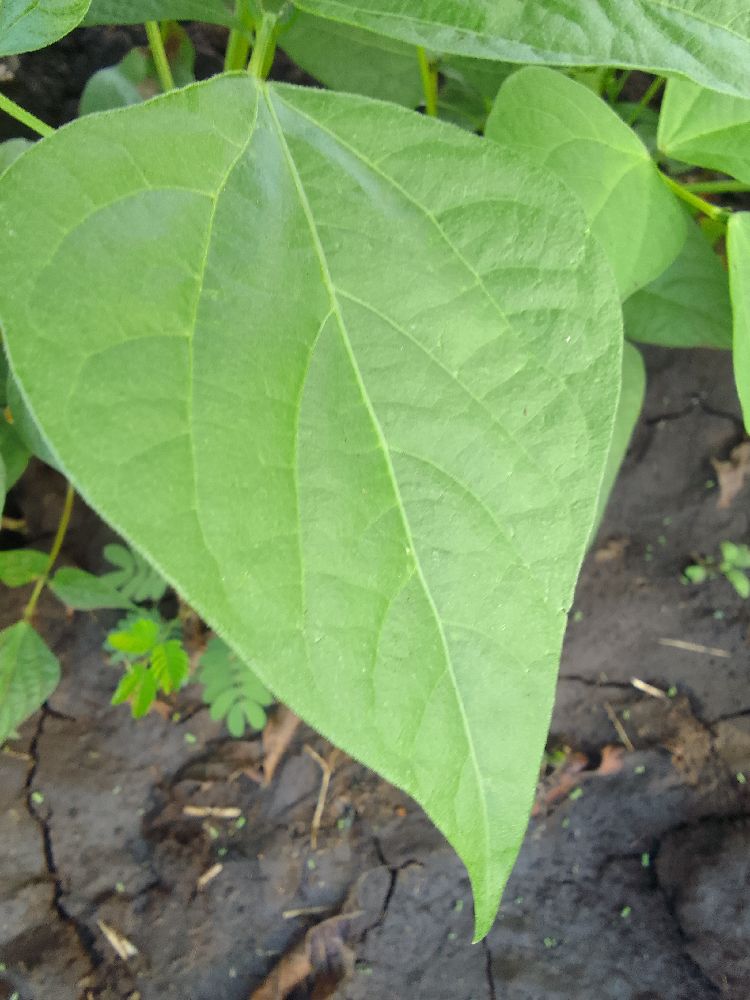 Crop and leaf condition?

common bean, healthy
